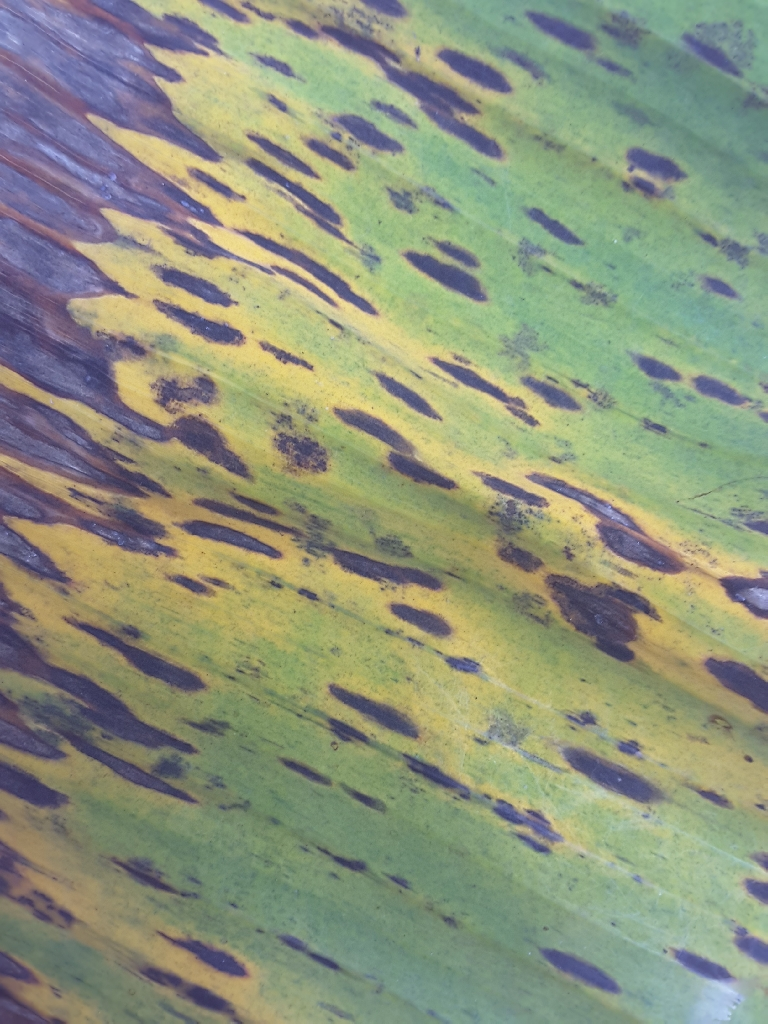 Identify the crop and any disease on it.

banana, black sigatoka
